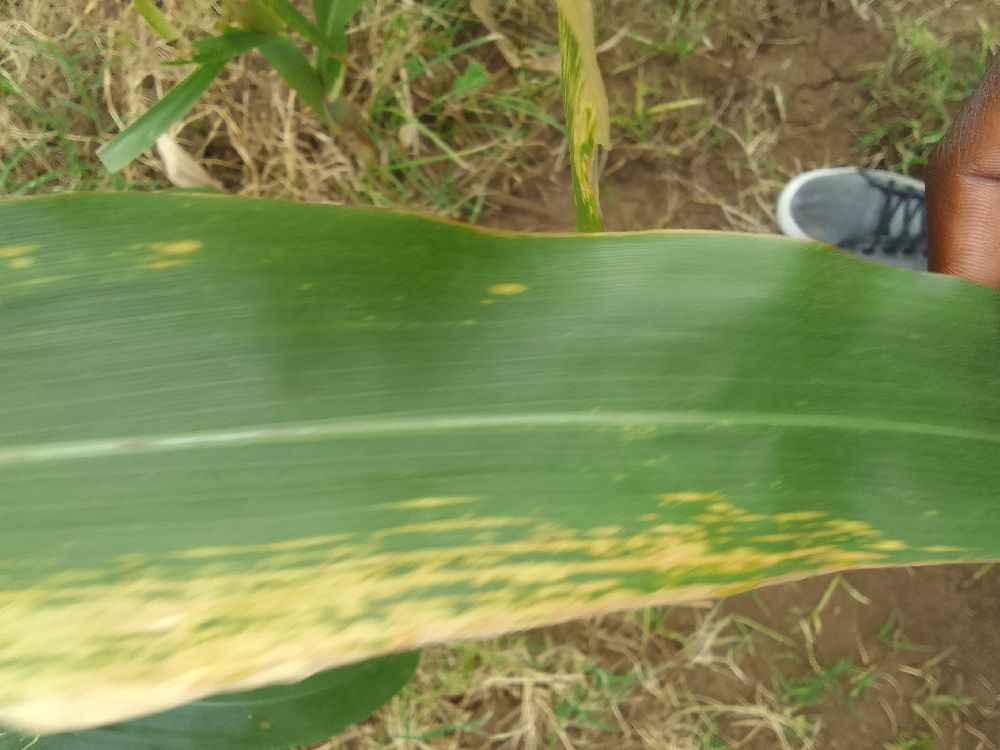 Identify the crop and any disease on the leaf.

maize, maize lethal necrosis
